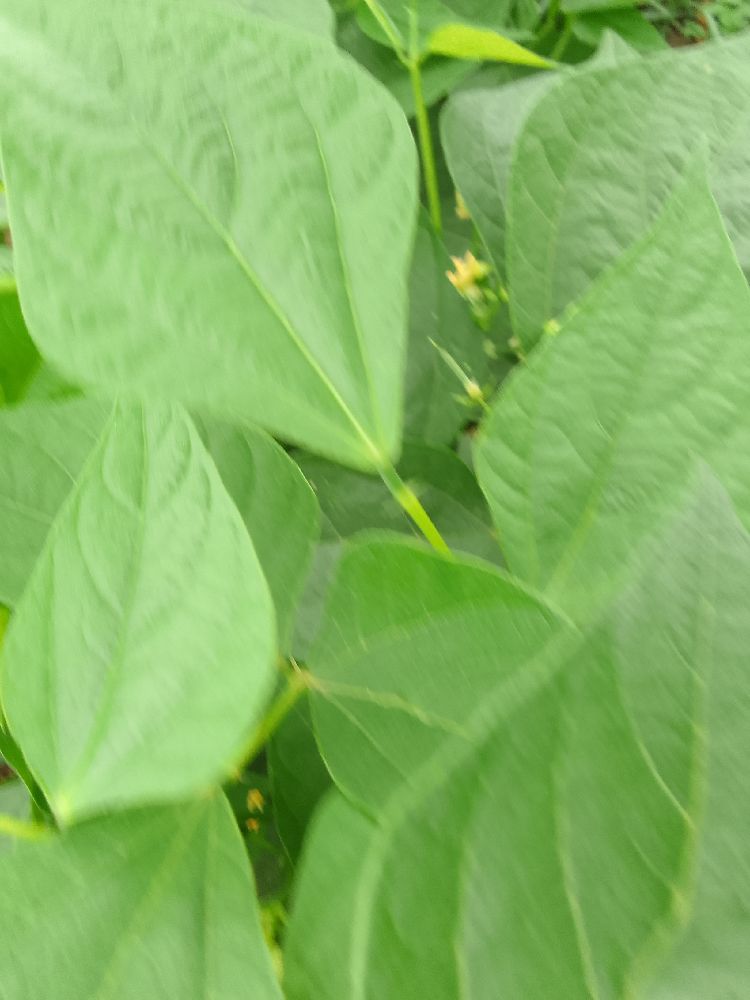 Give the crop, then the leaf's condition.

common bean, healthy
